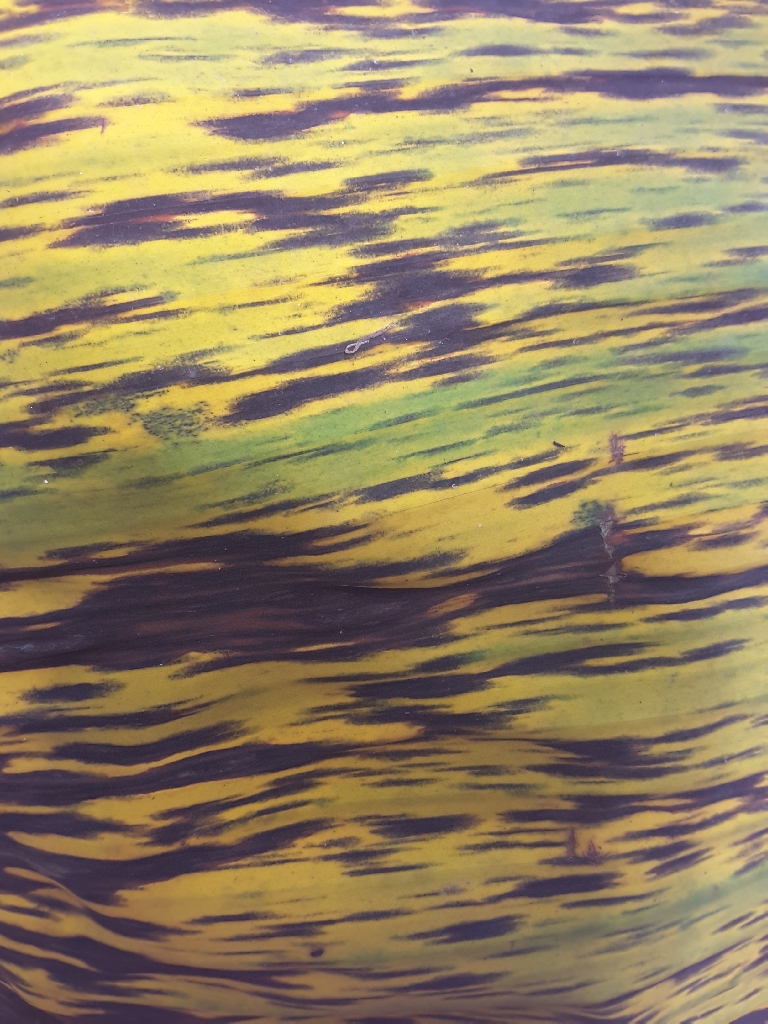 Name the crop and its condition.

banana, black sigatoka
